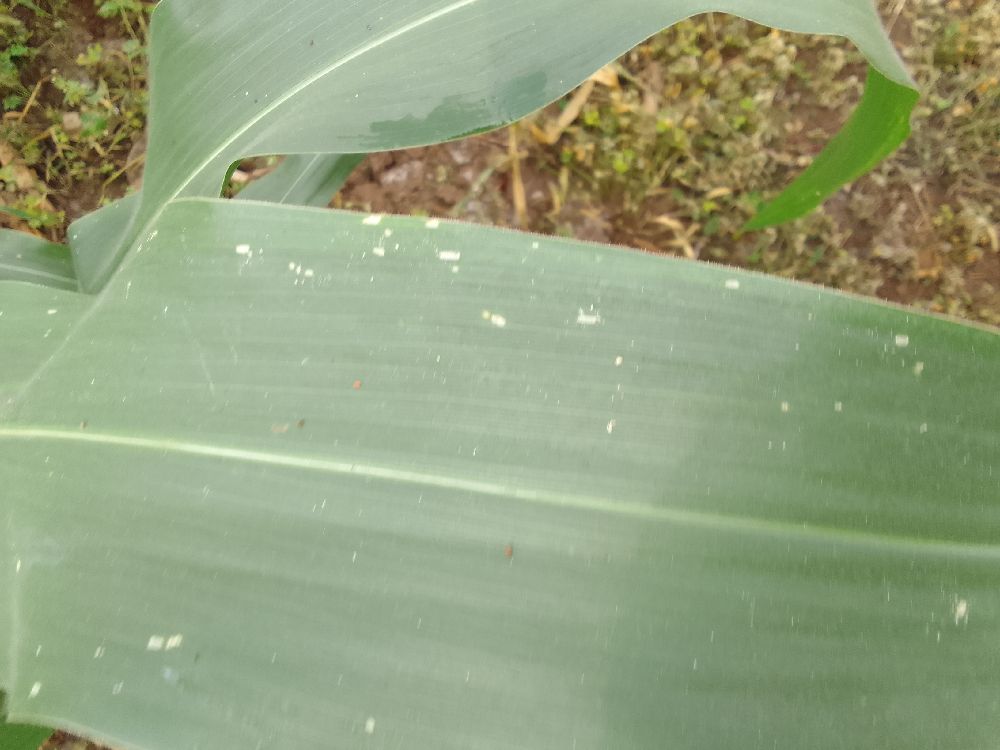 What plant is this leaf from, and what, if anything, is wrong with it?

maize, healthy
